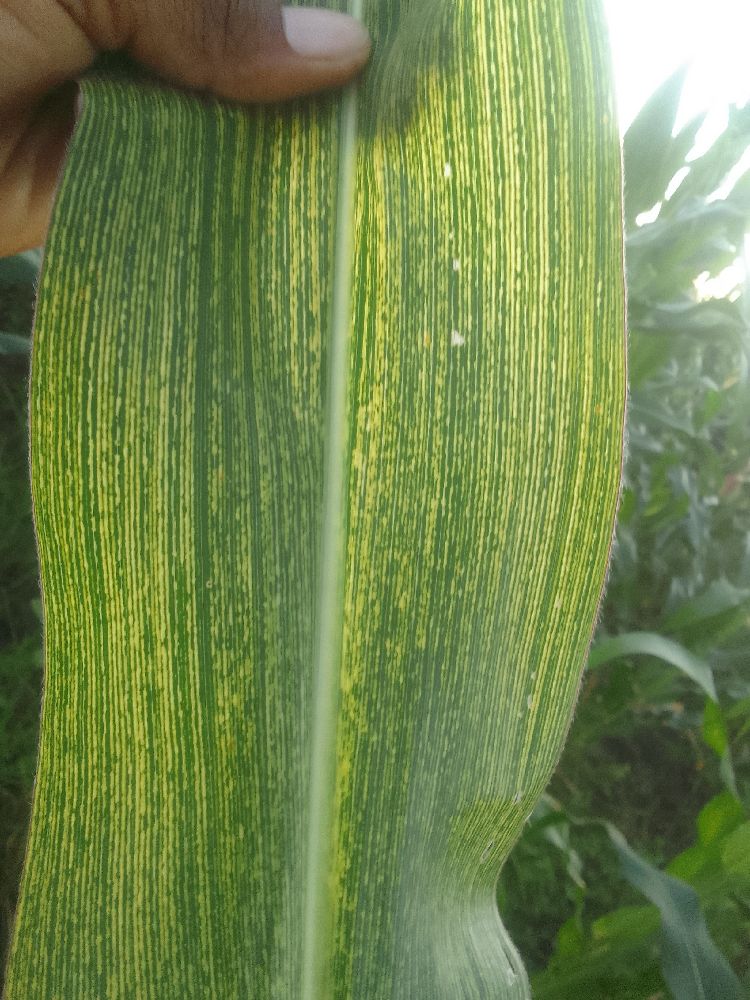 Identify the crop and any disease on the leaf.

maize, maize streak virus
